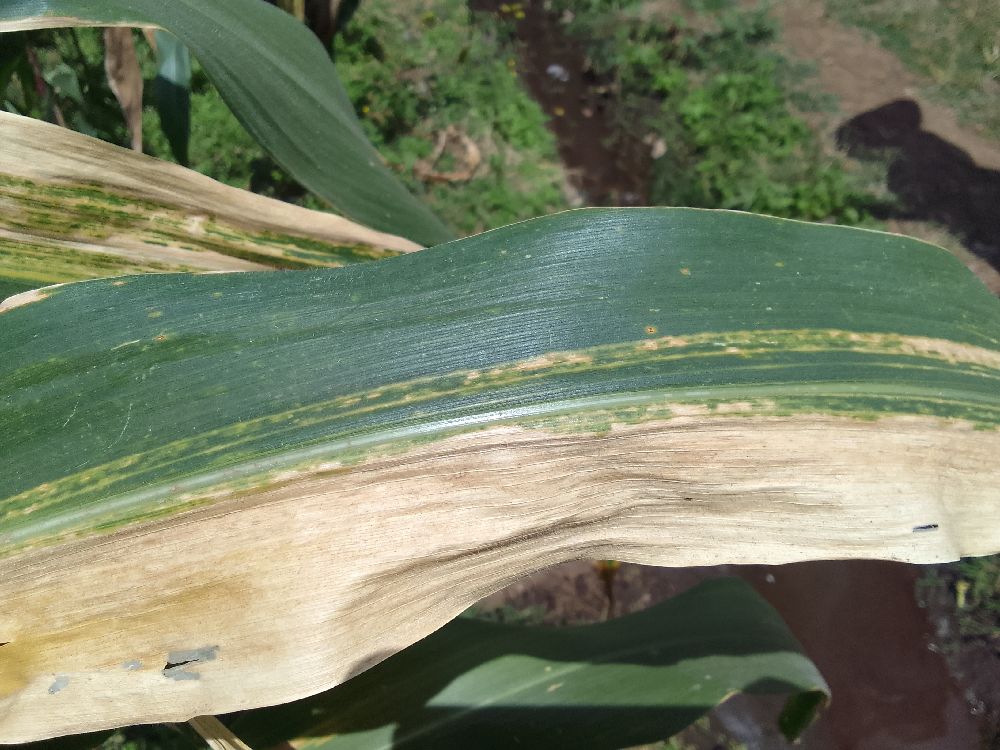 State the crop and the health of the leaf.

maize, maize lethal necrosis
